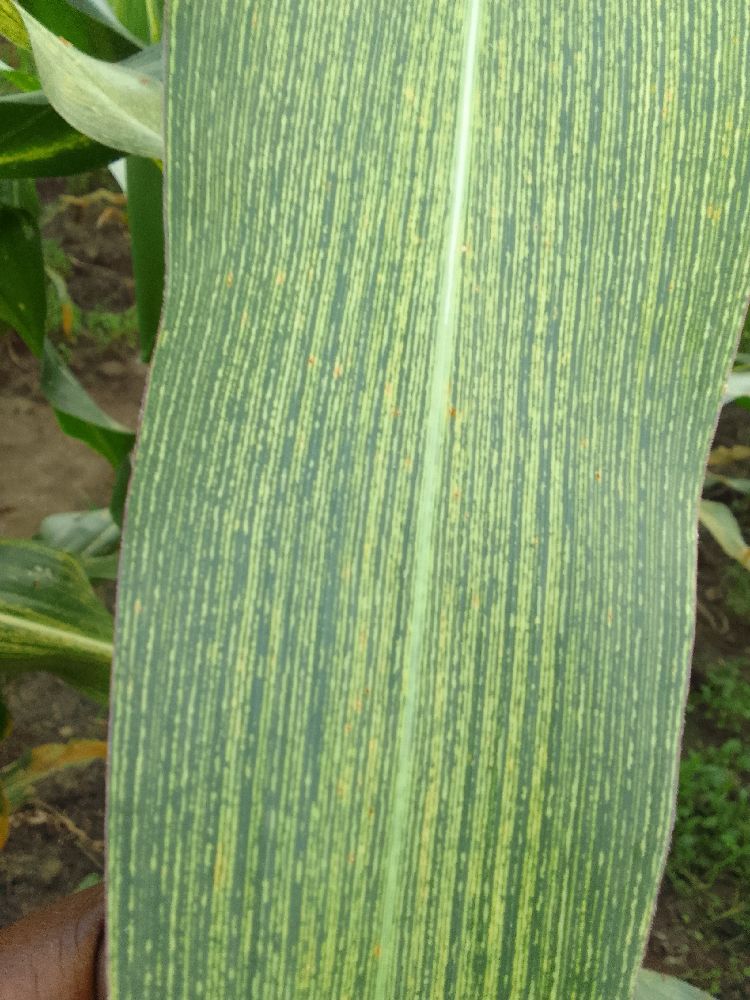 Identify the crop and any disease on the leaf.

maize, maize streak virus
